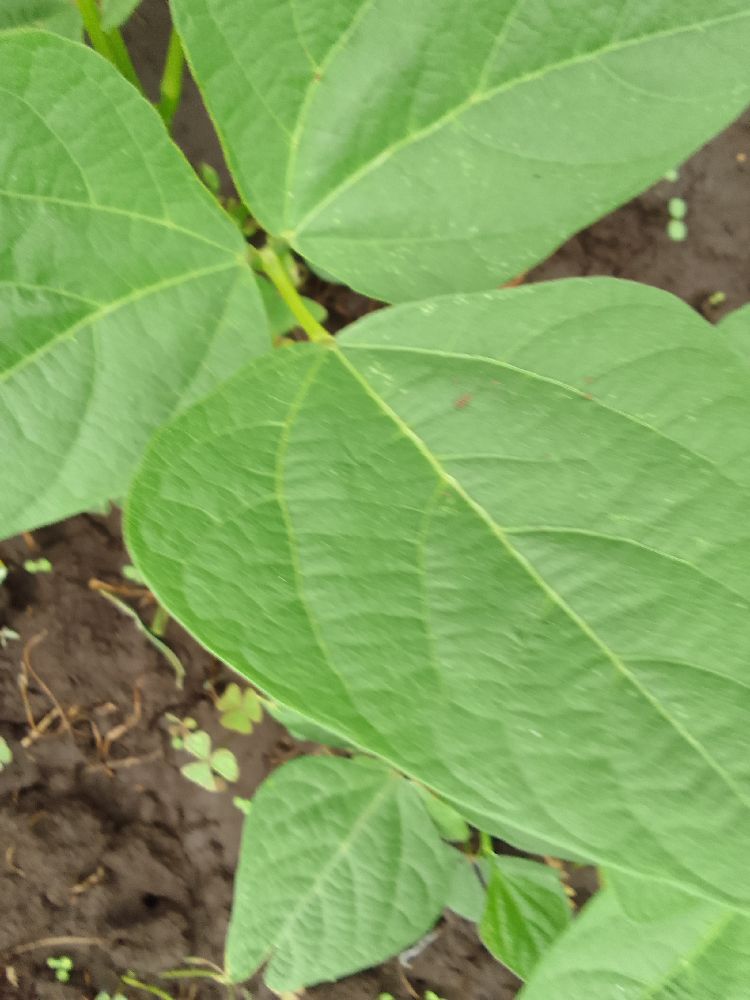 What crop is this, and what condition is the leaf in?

common bean, healthy
